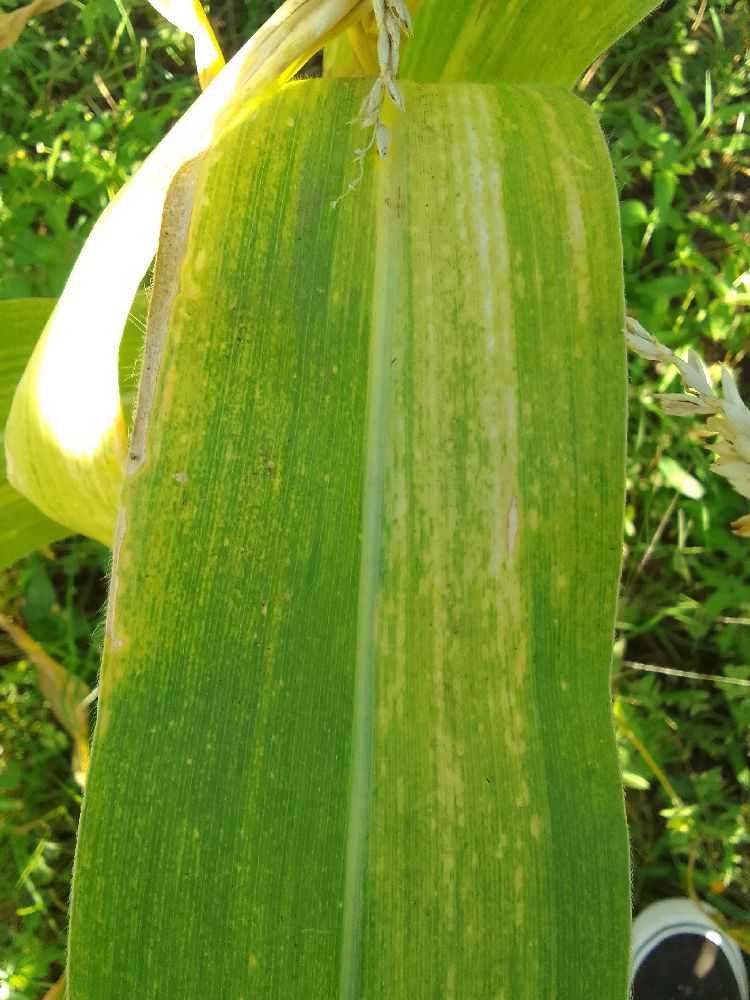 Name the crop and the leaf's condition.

maize, maize lethal necrosis
